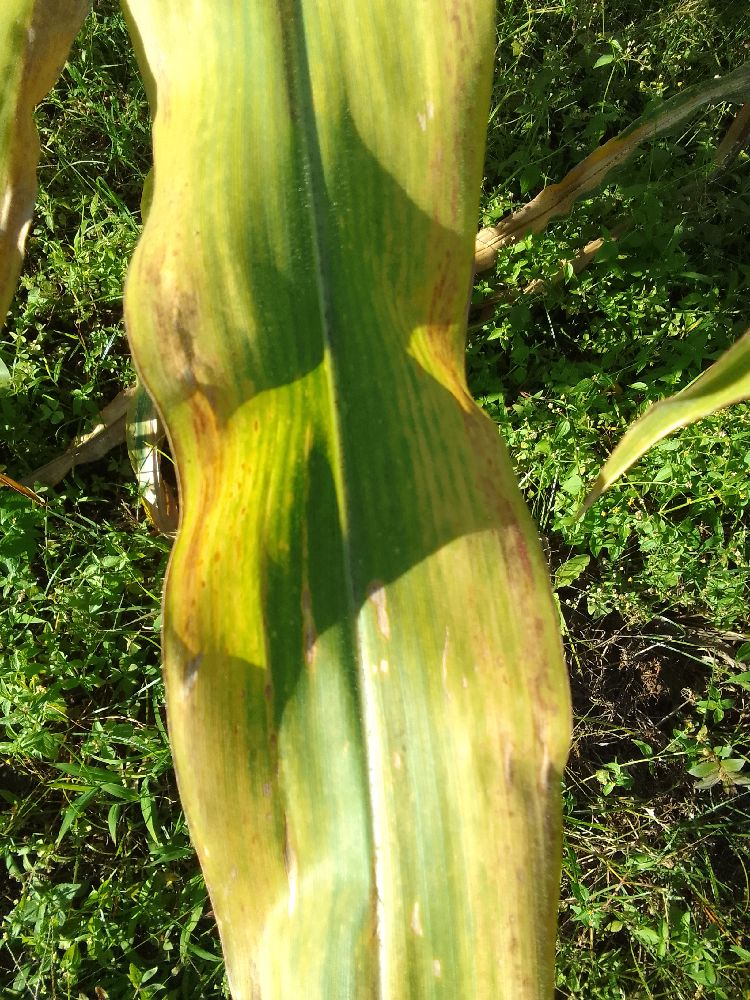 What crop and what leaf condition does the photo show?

maize, maize lethal necrosis
